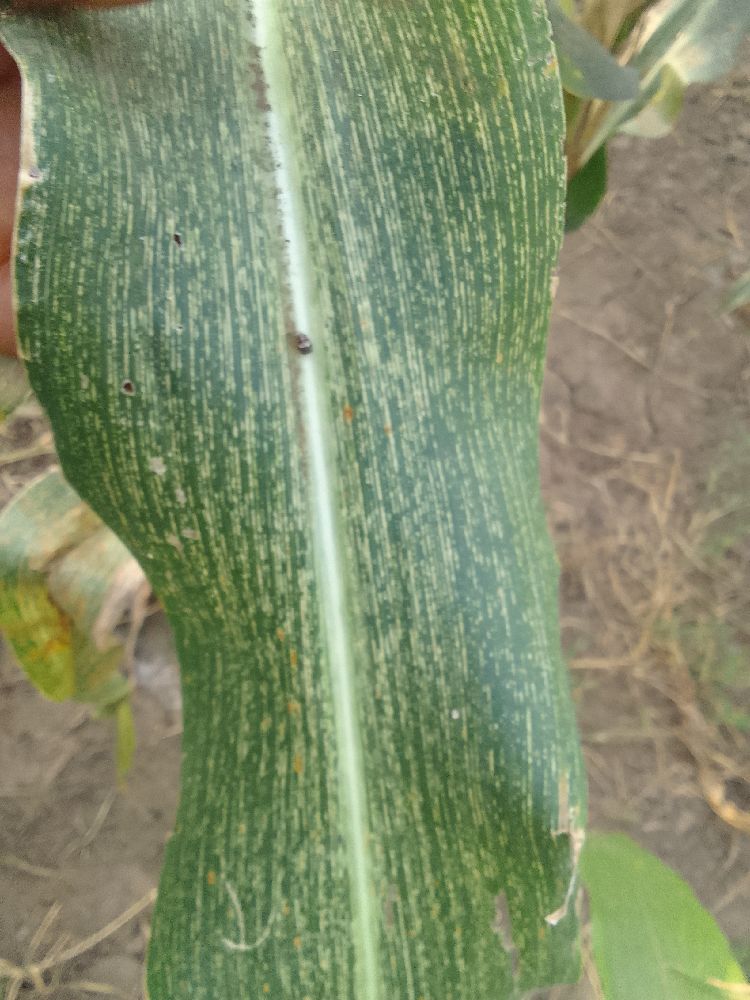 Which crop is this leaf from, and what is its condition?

maize, maize streak virus
